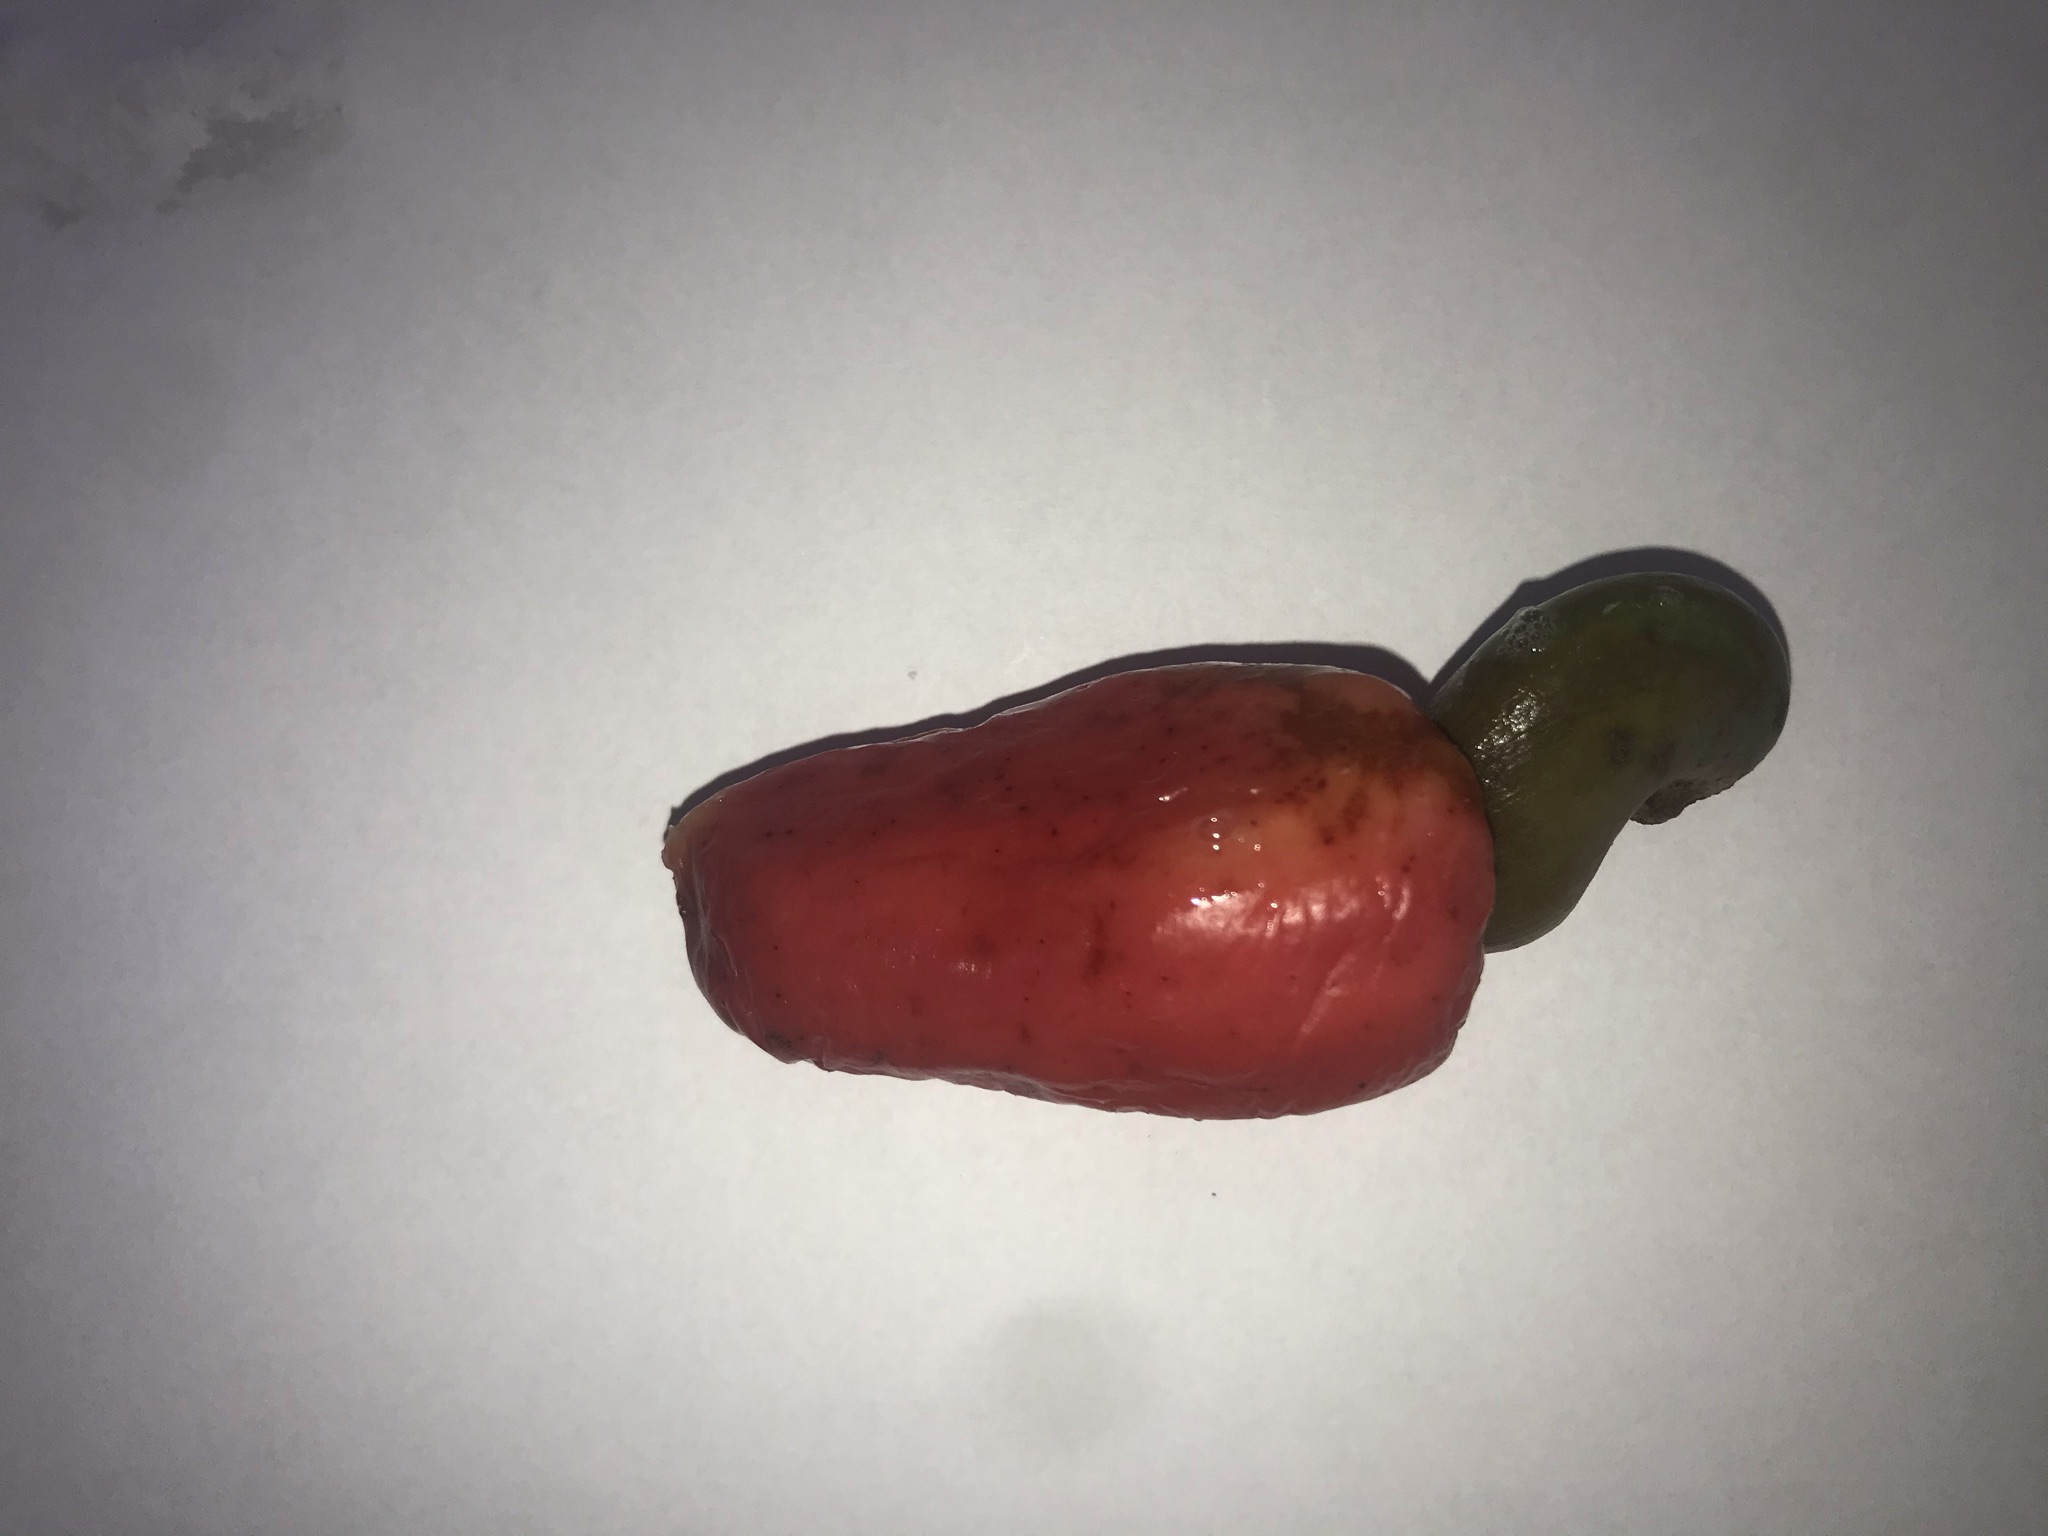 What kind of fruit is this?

caju vermelho
